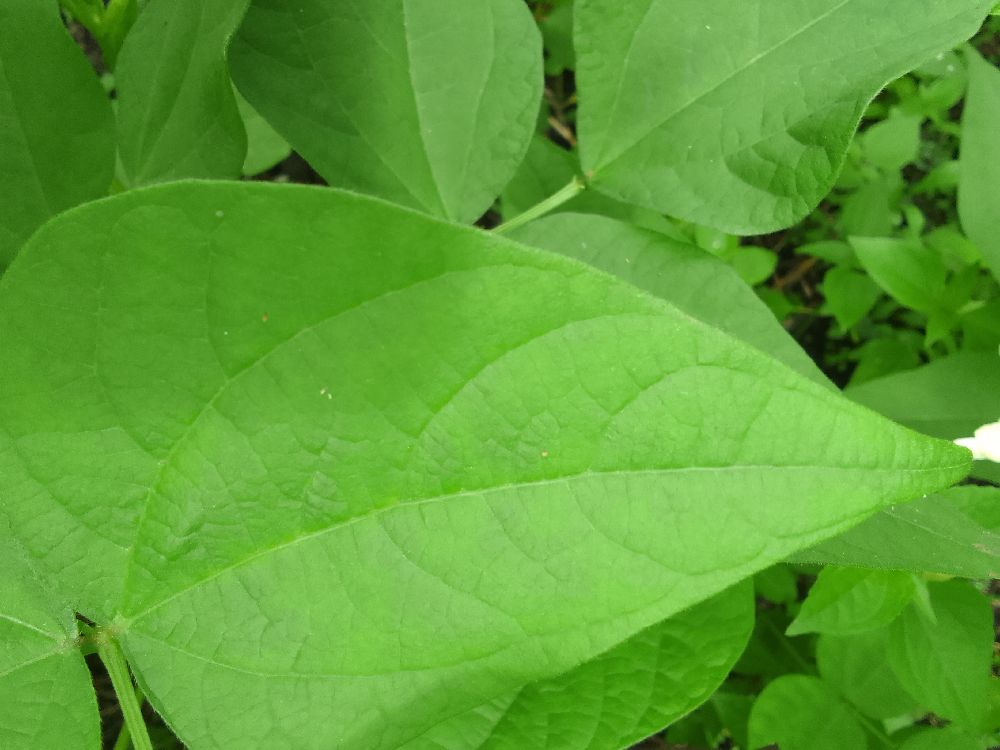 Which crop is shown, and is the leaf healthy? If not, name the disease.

common bean, healthy
